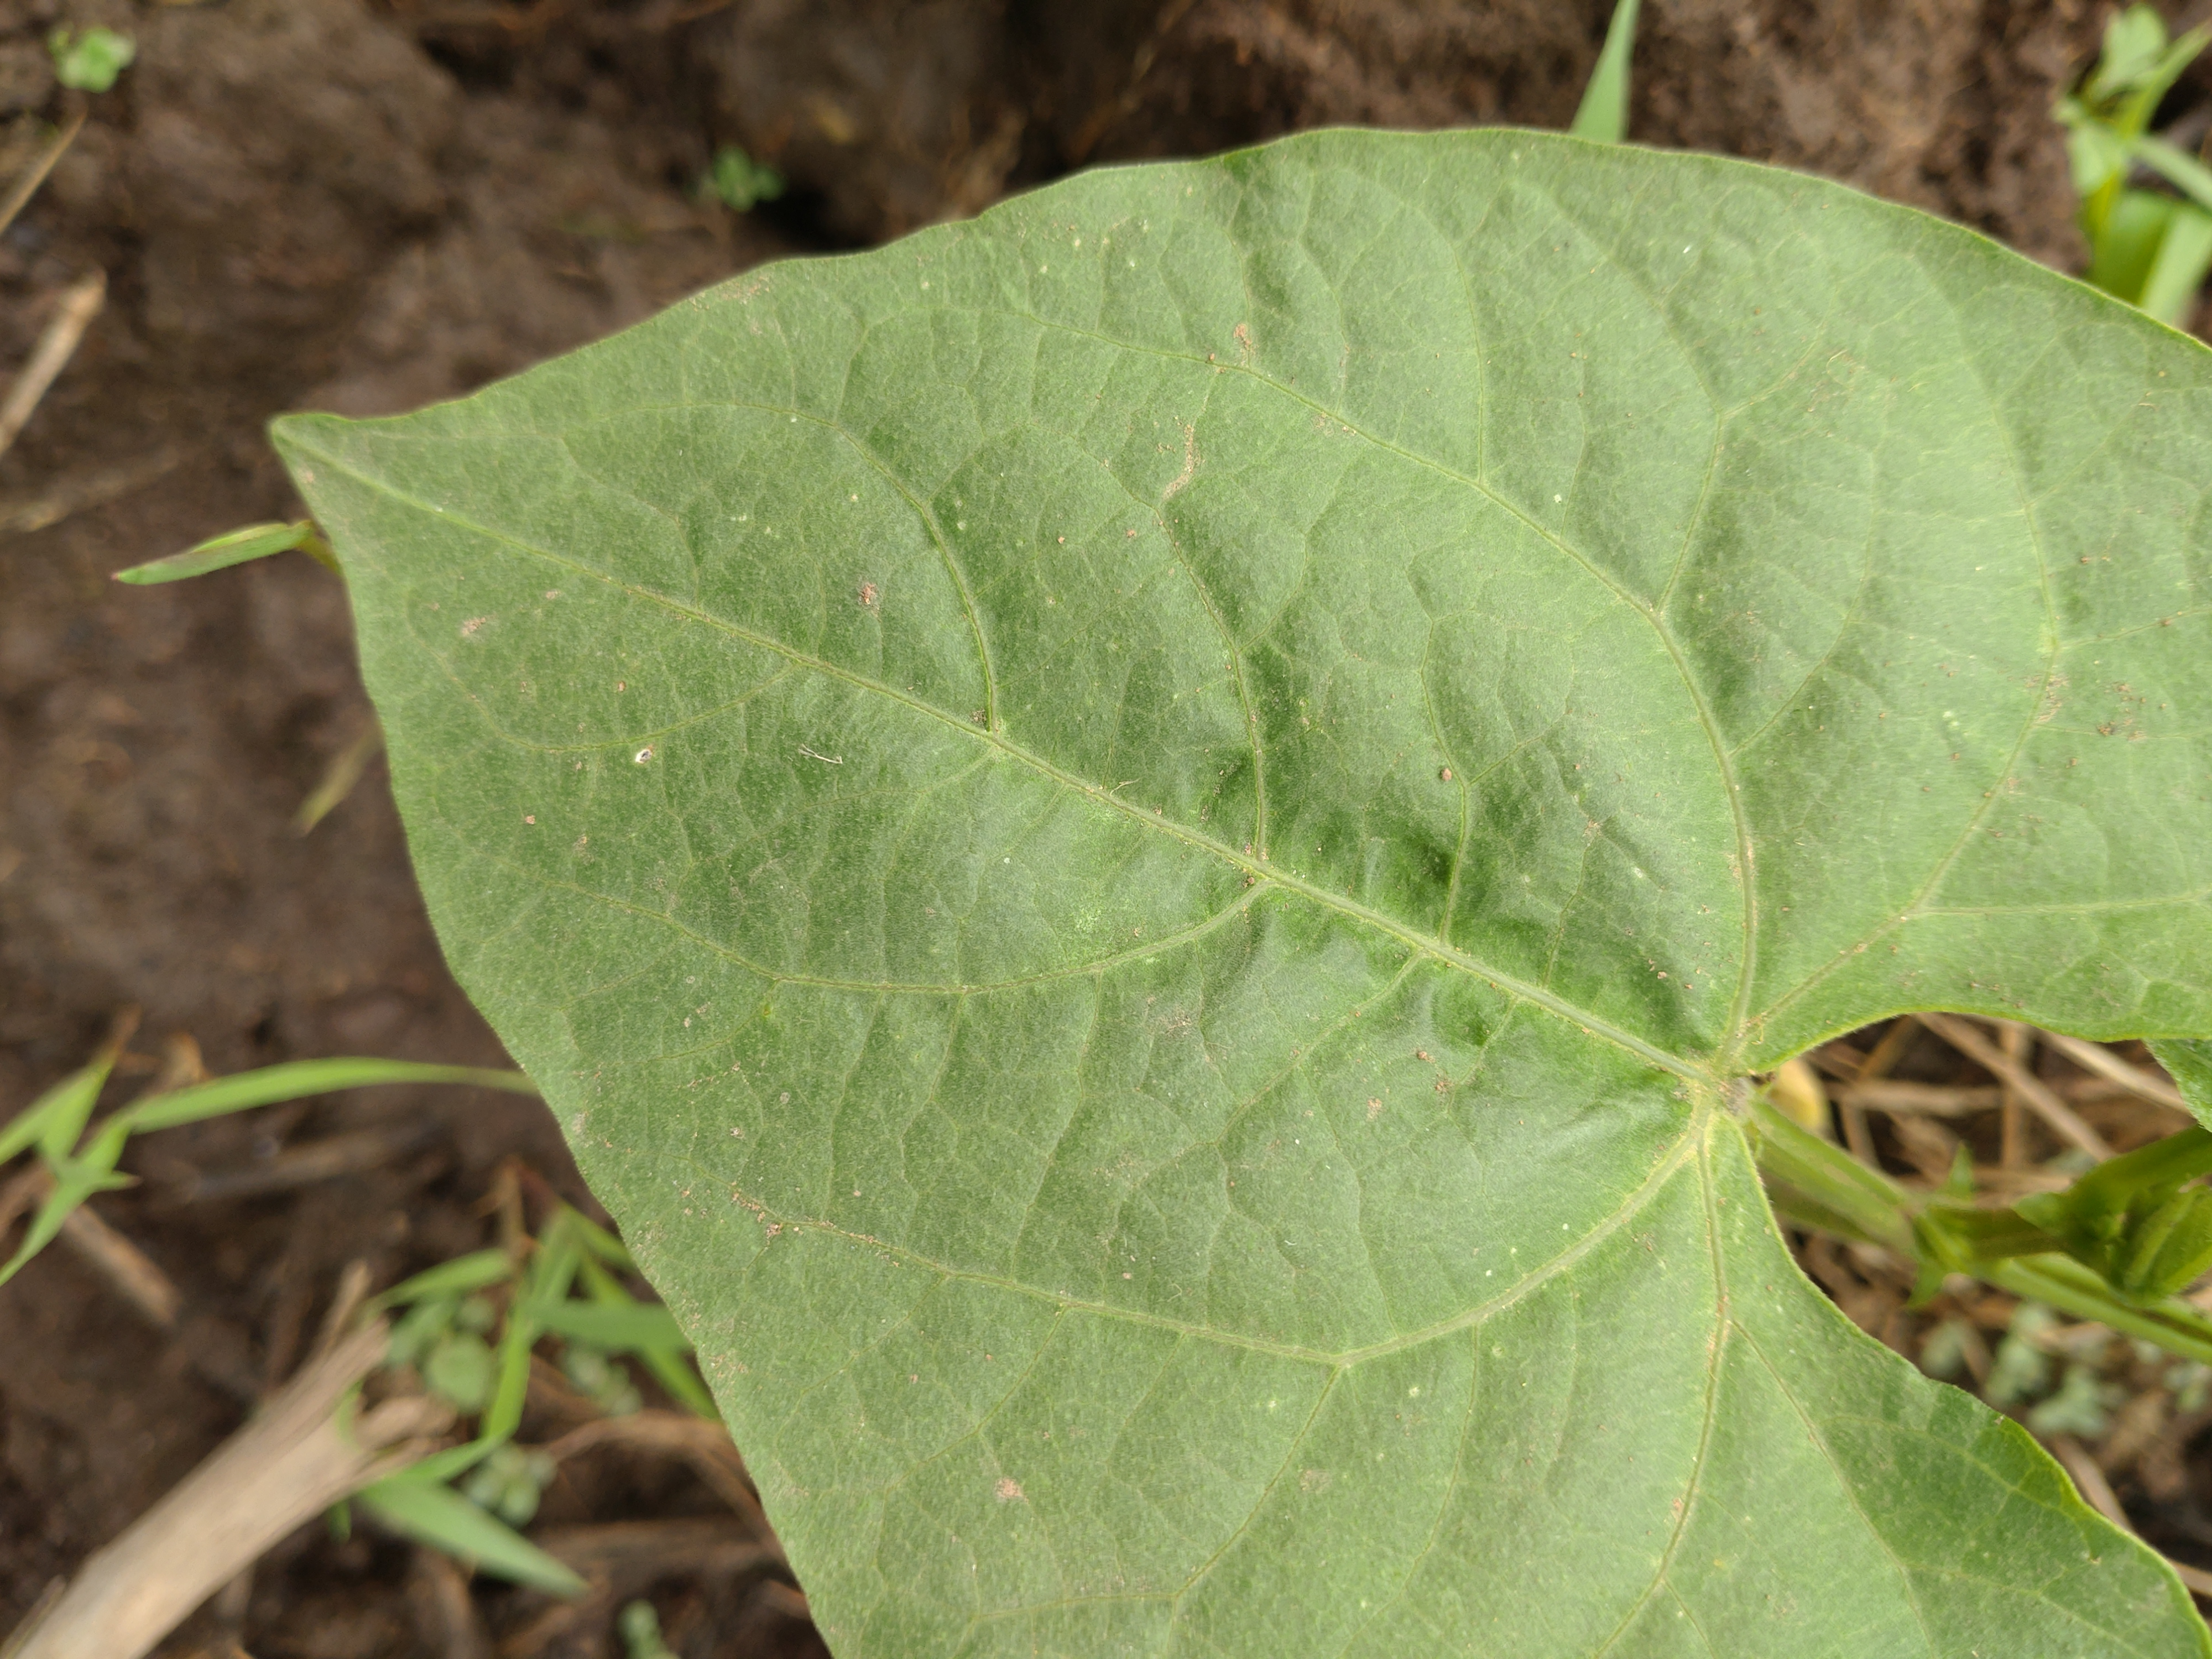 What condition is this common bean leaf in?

healthy
